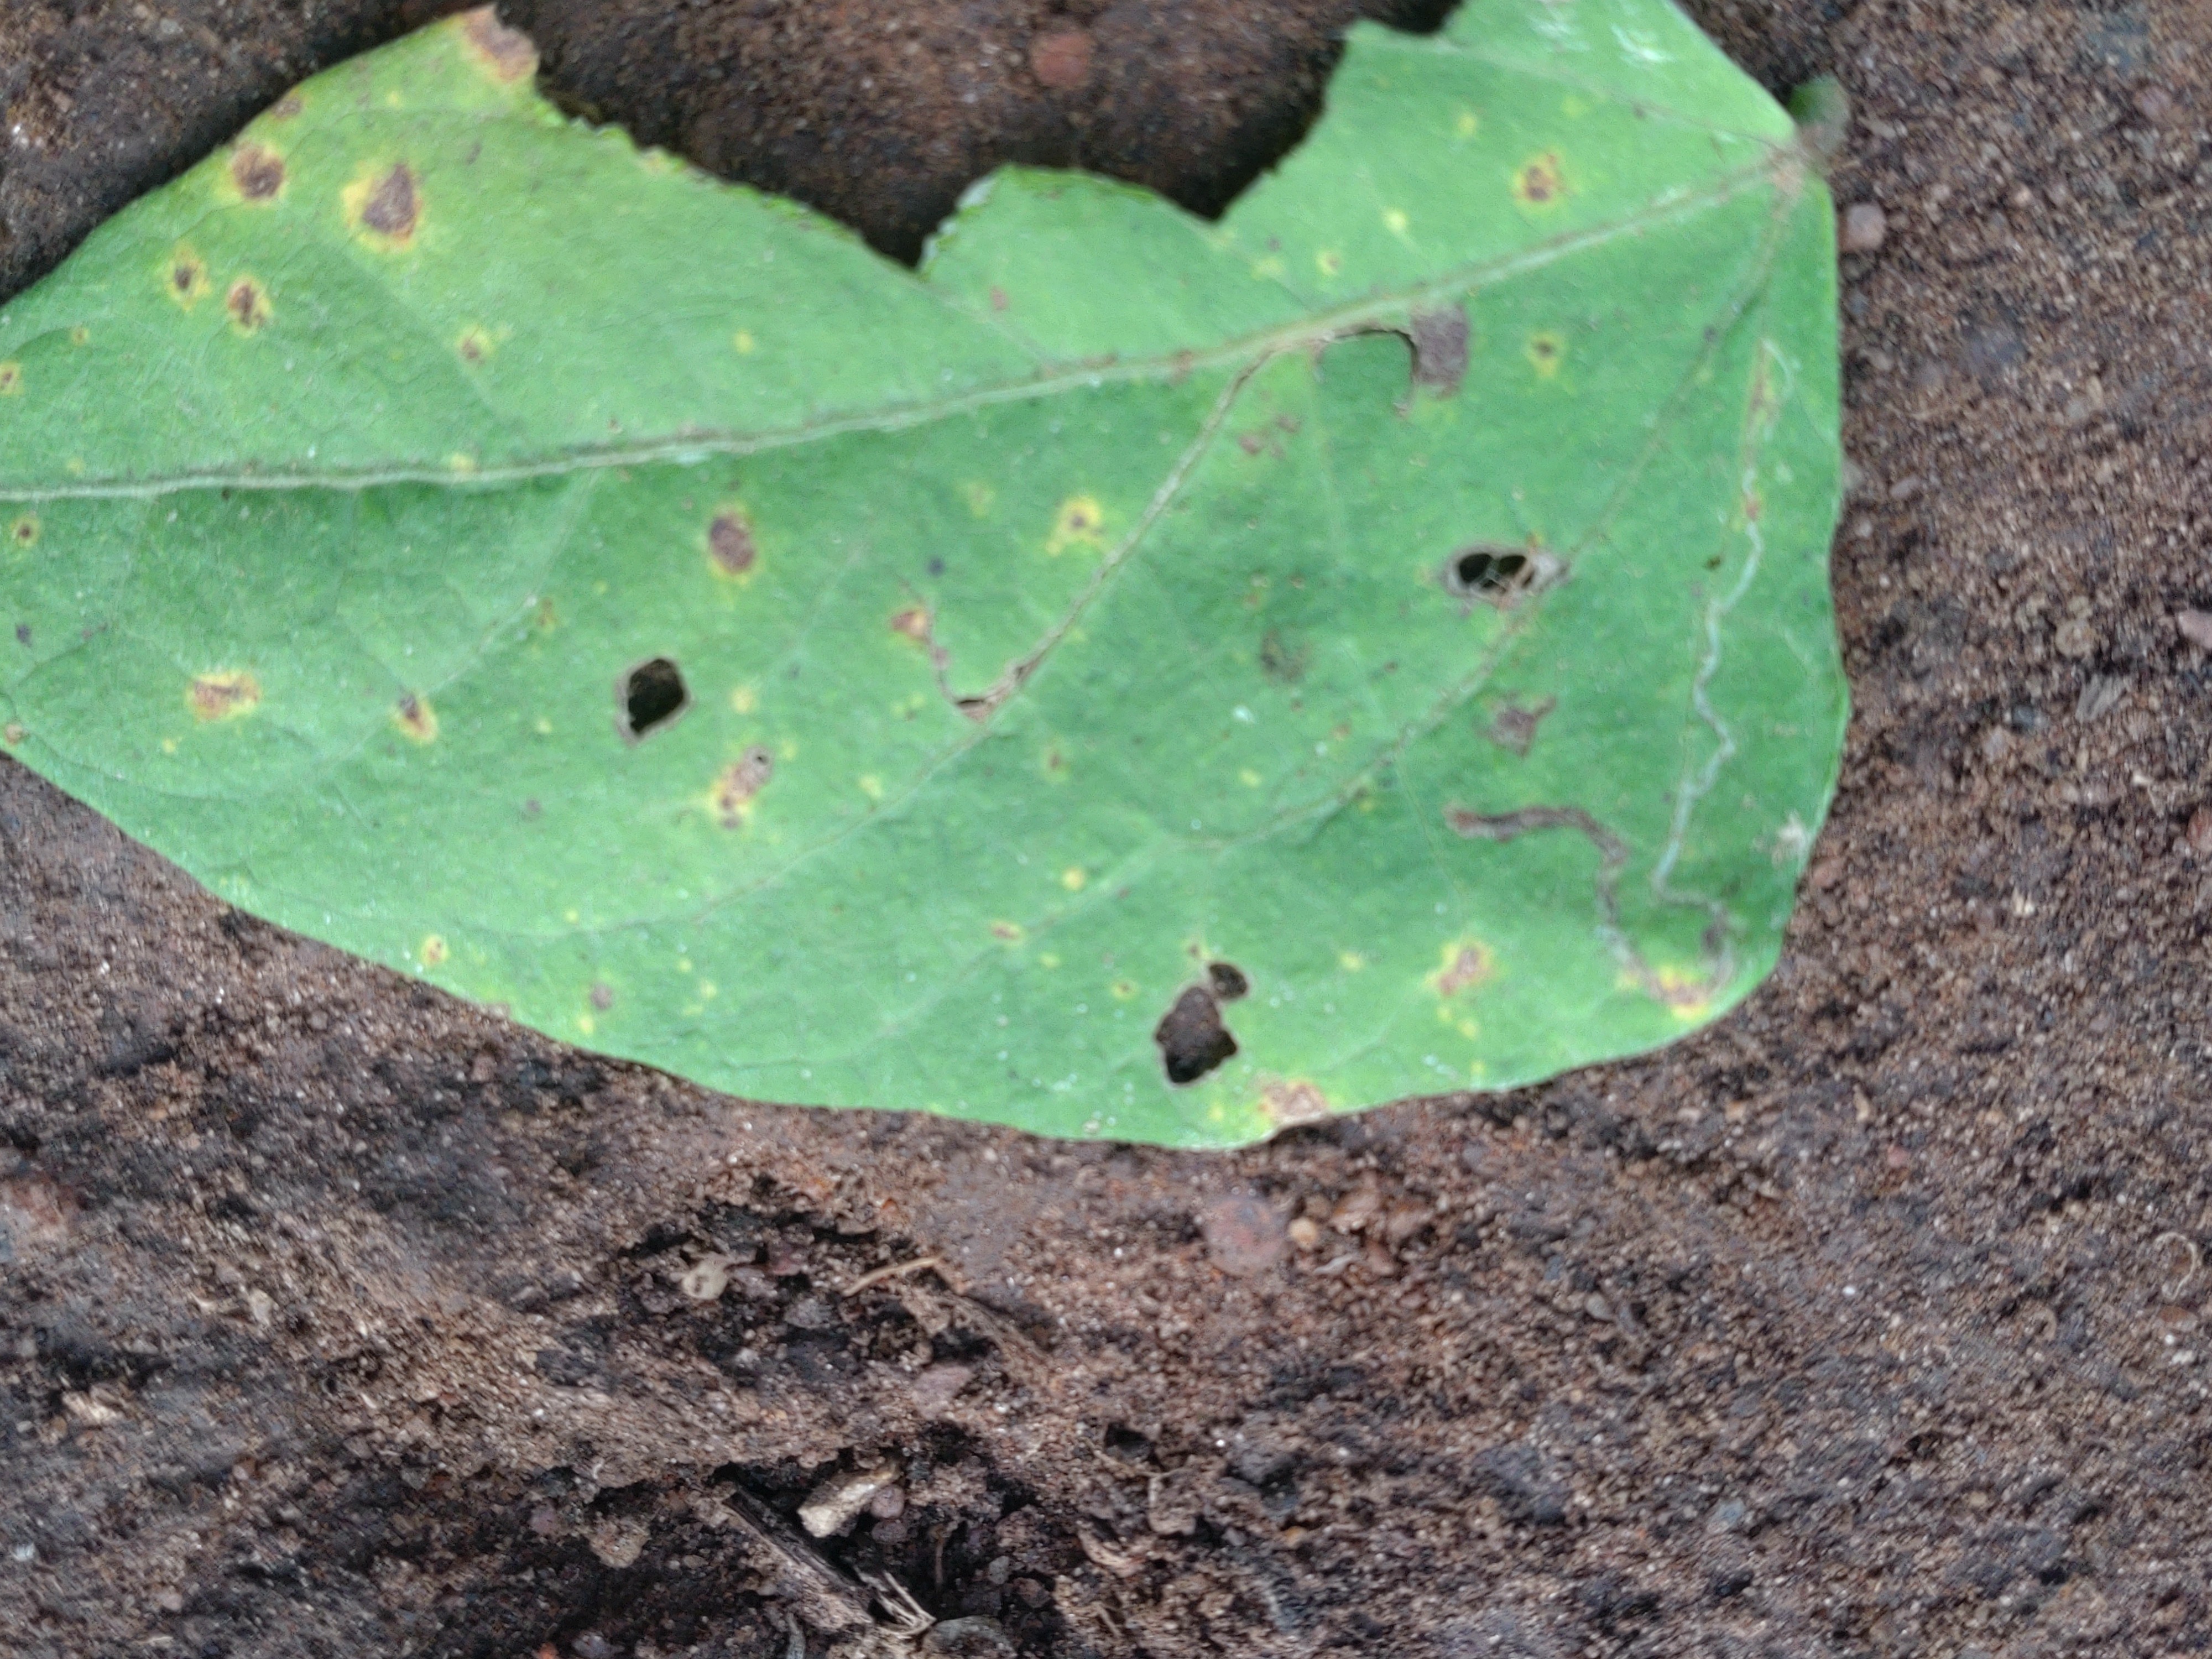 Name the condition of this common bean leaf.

anthracnose
